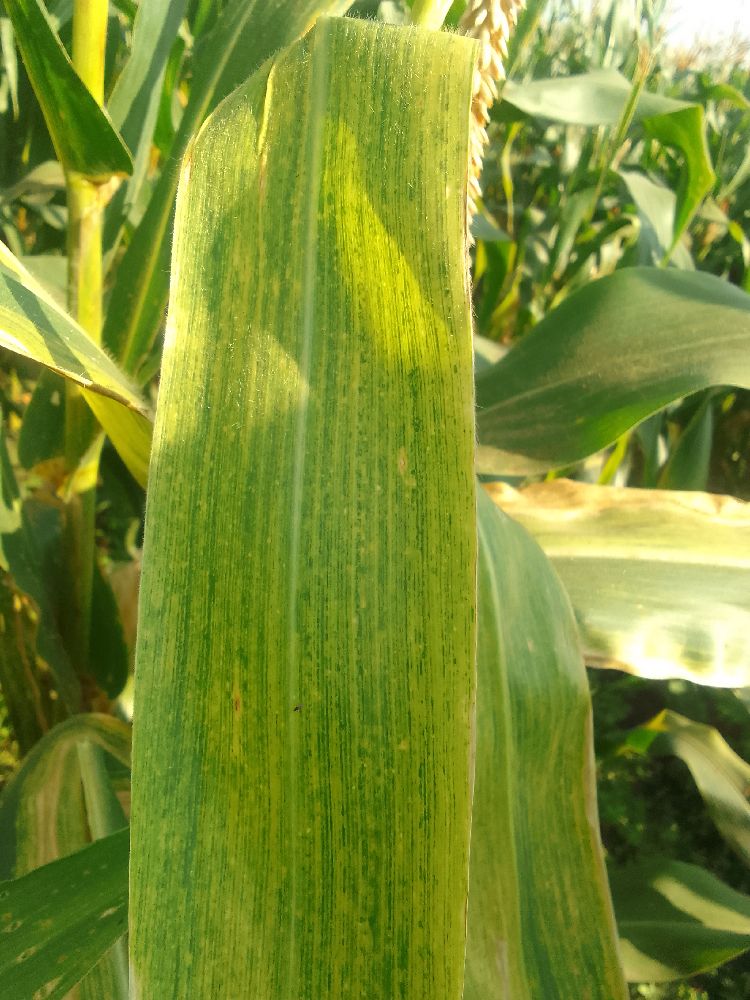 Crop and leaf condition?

maize, maize lethal necrosis
